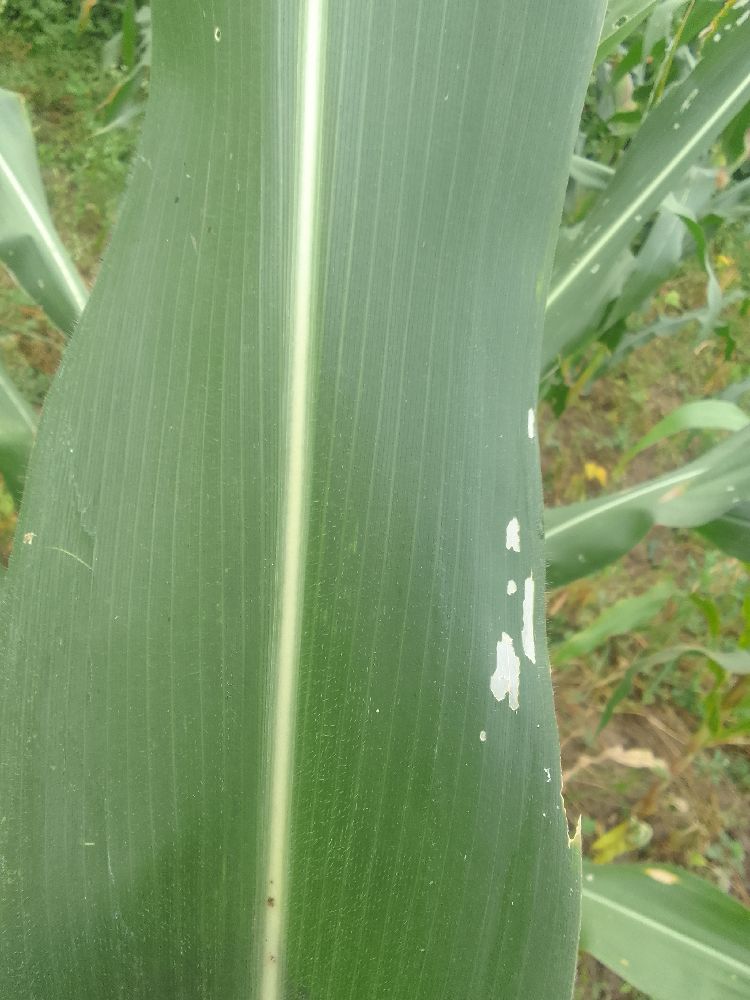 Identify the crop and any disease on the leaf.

maize, healthy
